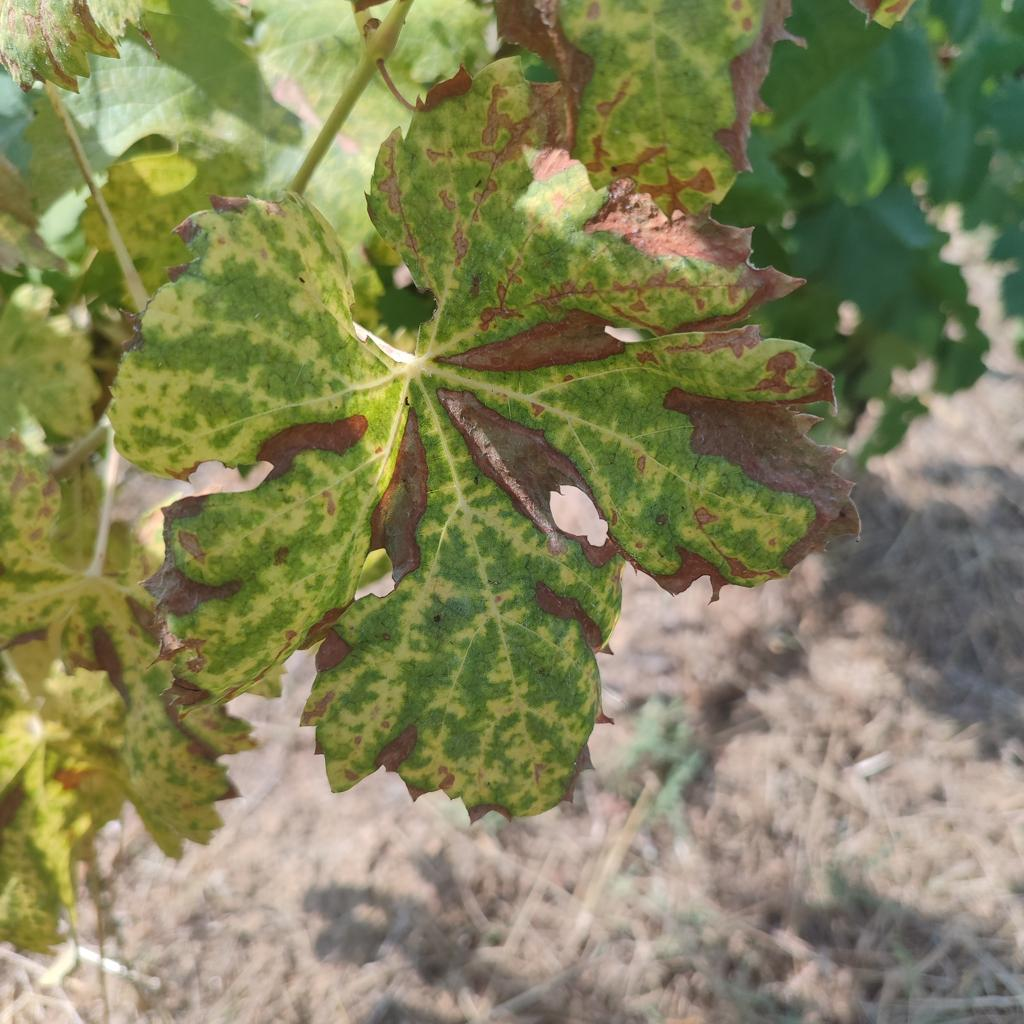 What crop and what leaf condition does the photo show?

grapevine, esca complex
